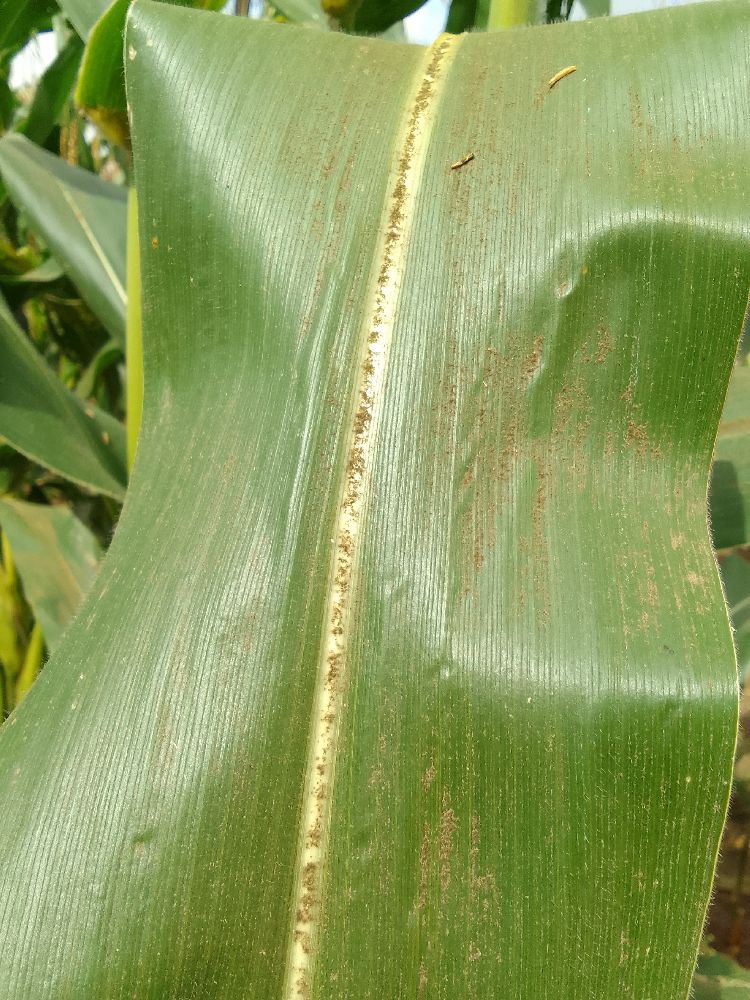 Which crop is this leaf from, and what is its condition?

maize, healthy
